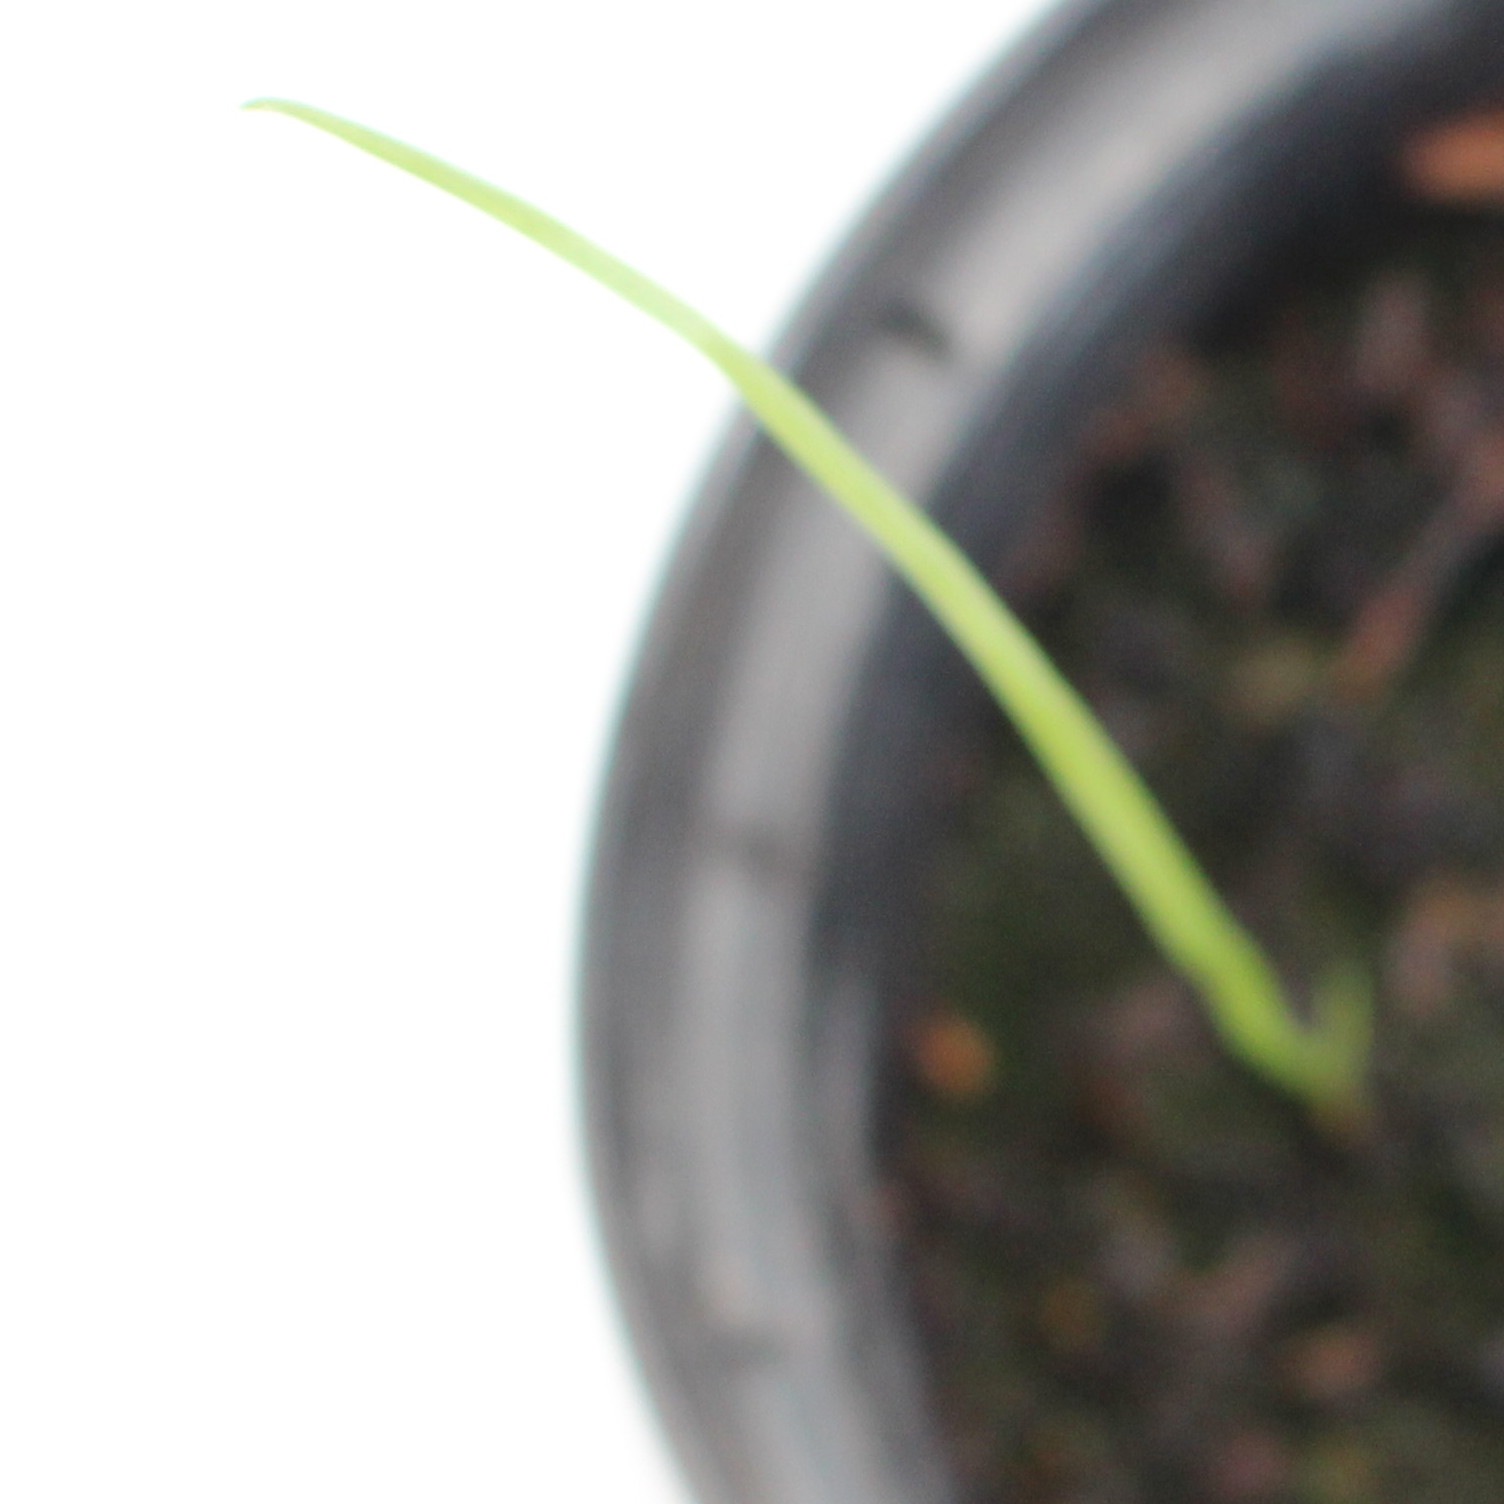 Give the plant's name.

Lolium multiflorum
